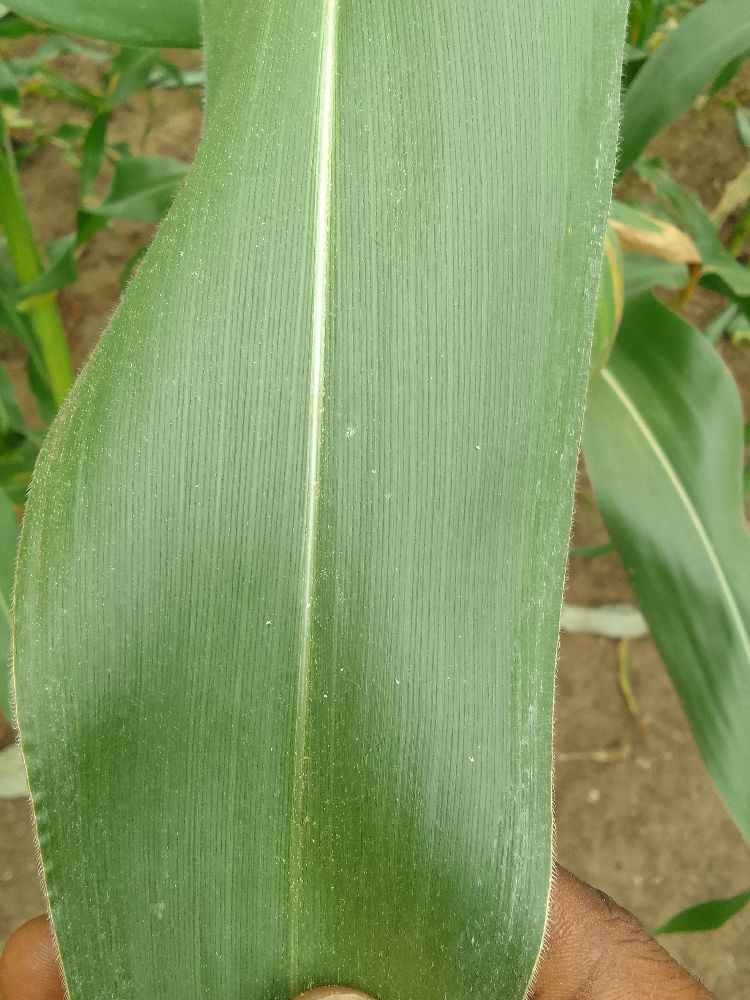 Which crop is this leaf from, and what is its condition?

maize, healthy
